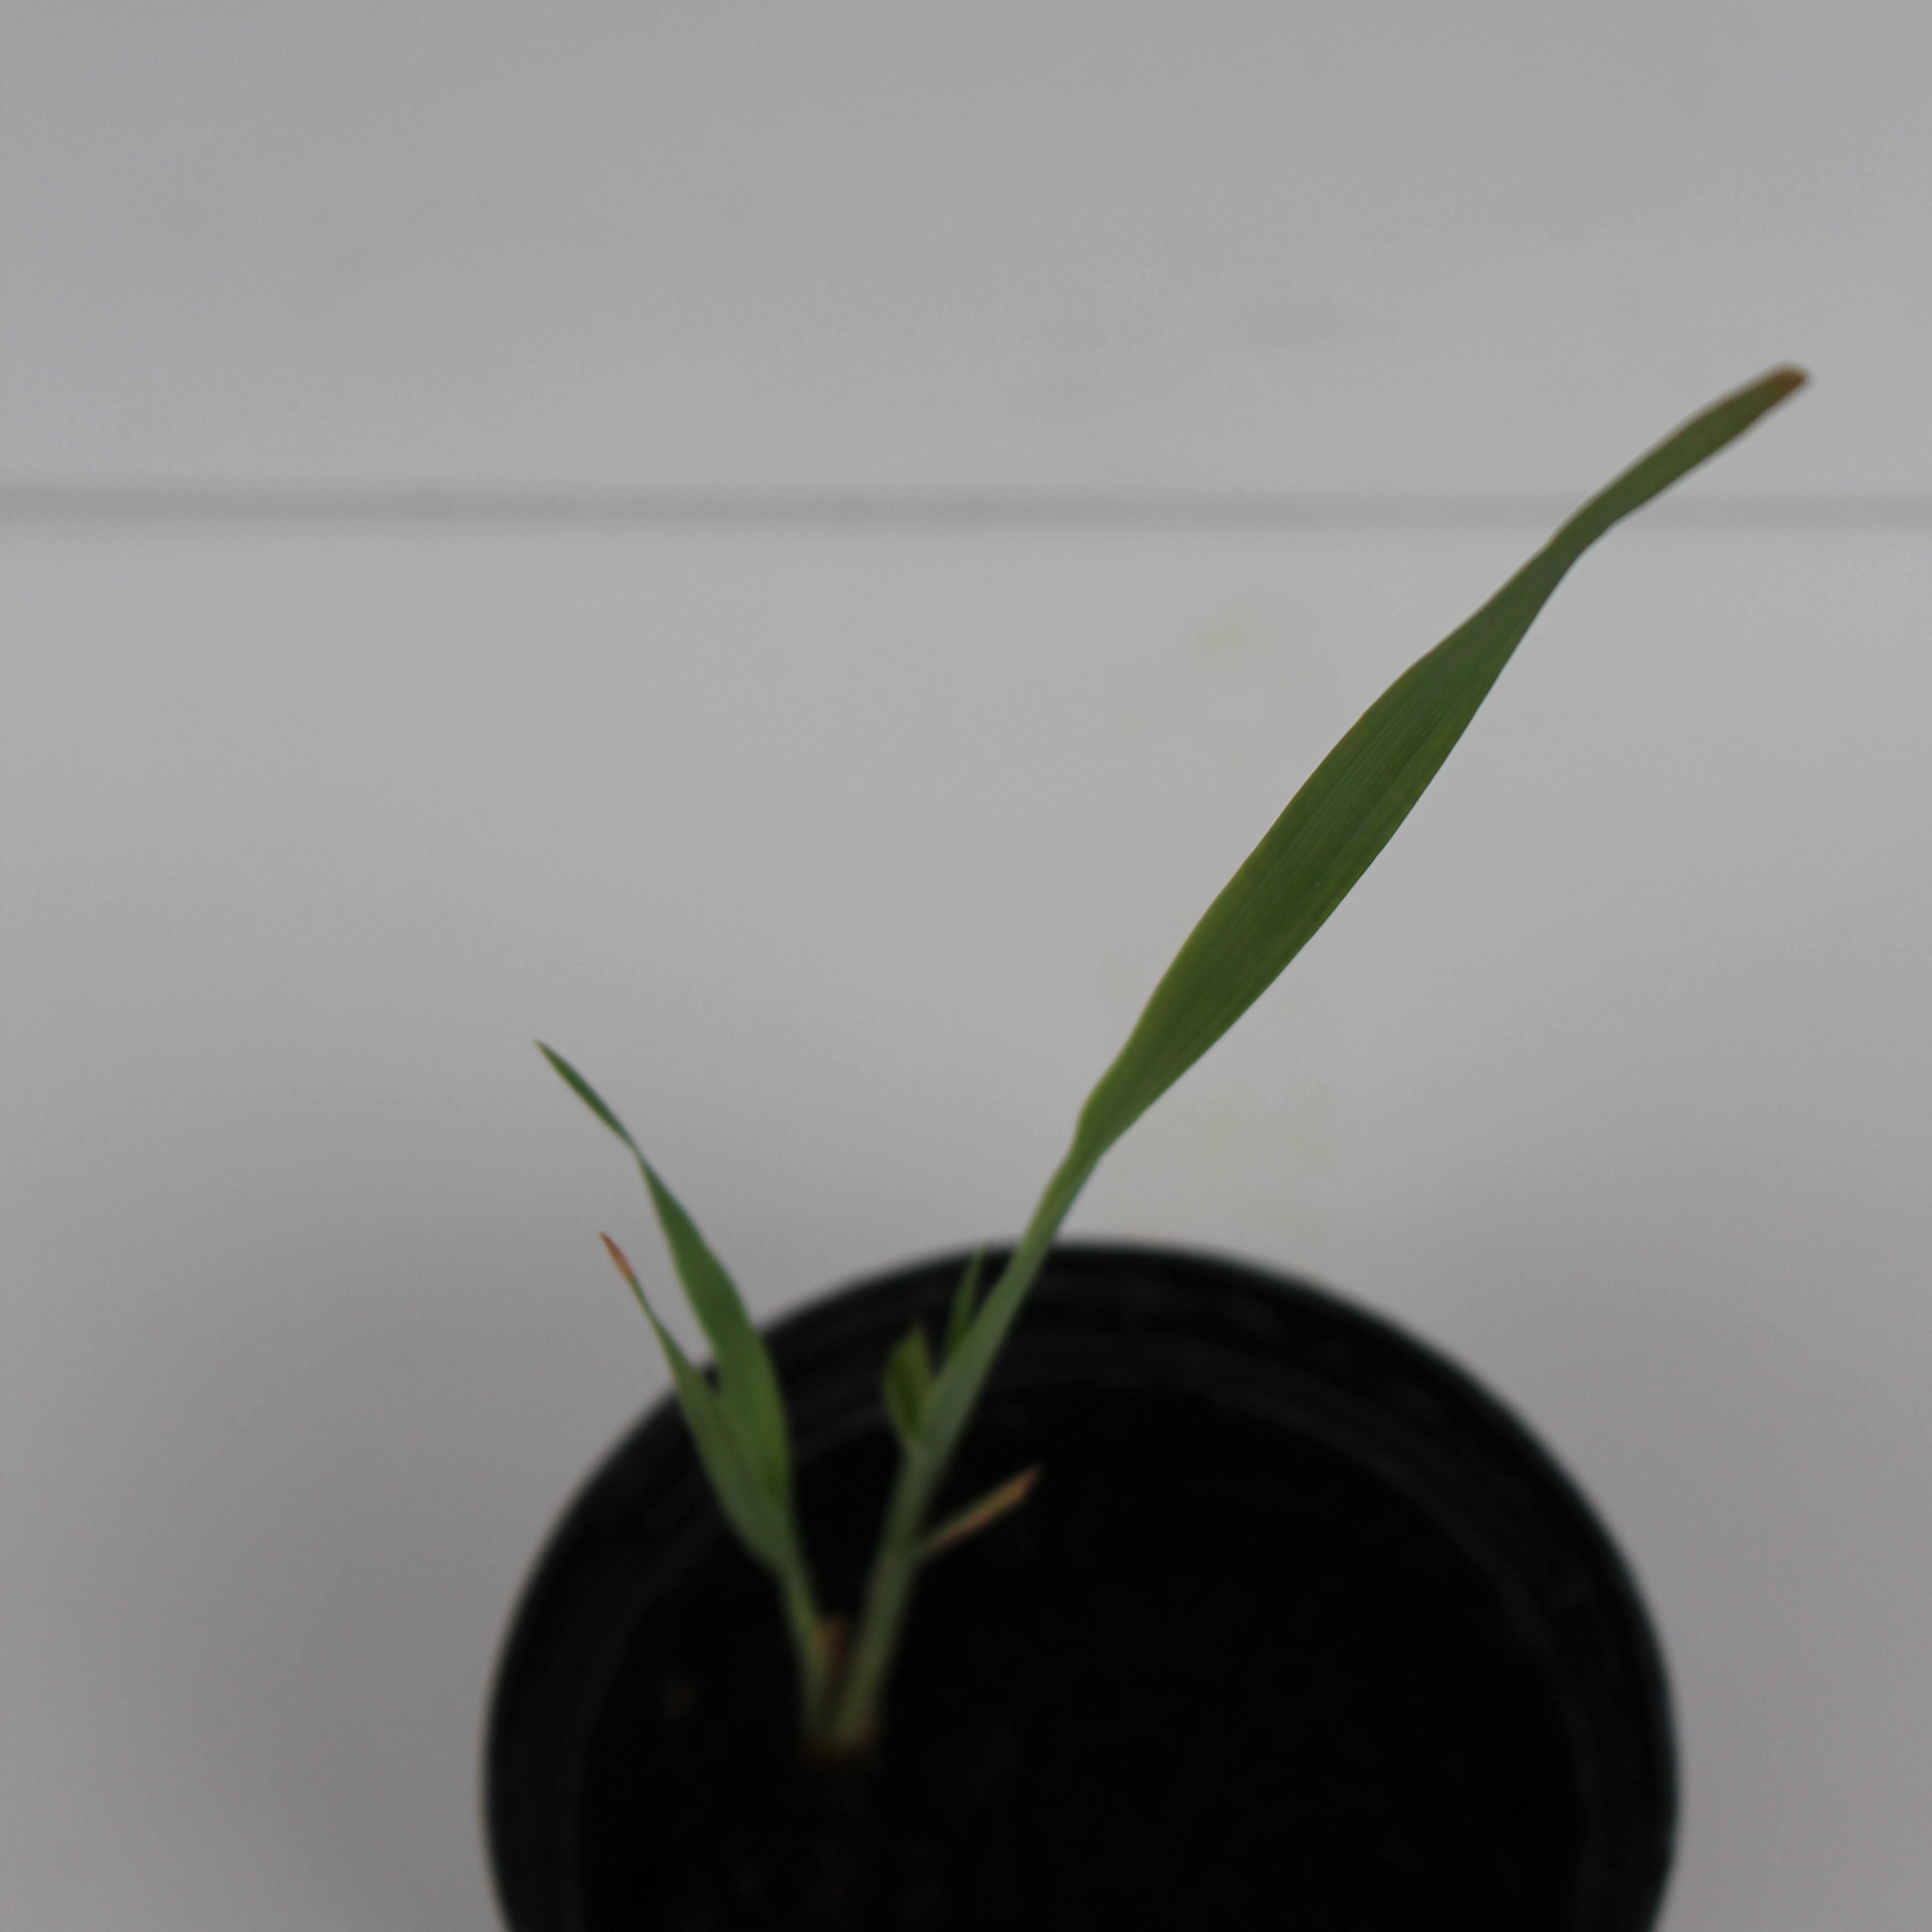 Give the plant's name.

Avena sterilis
